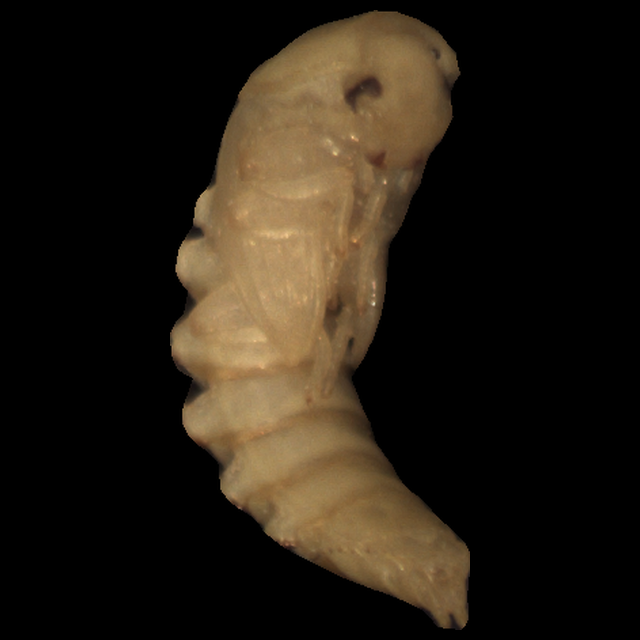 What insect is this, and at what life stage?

mealworm pupa
